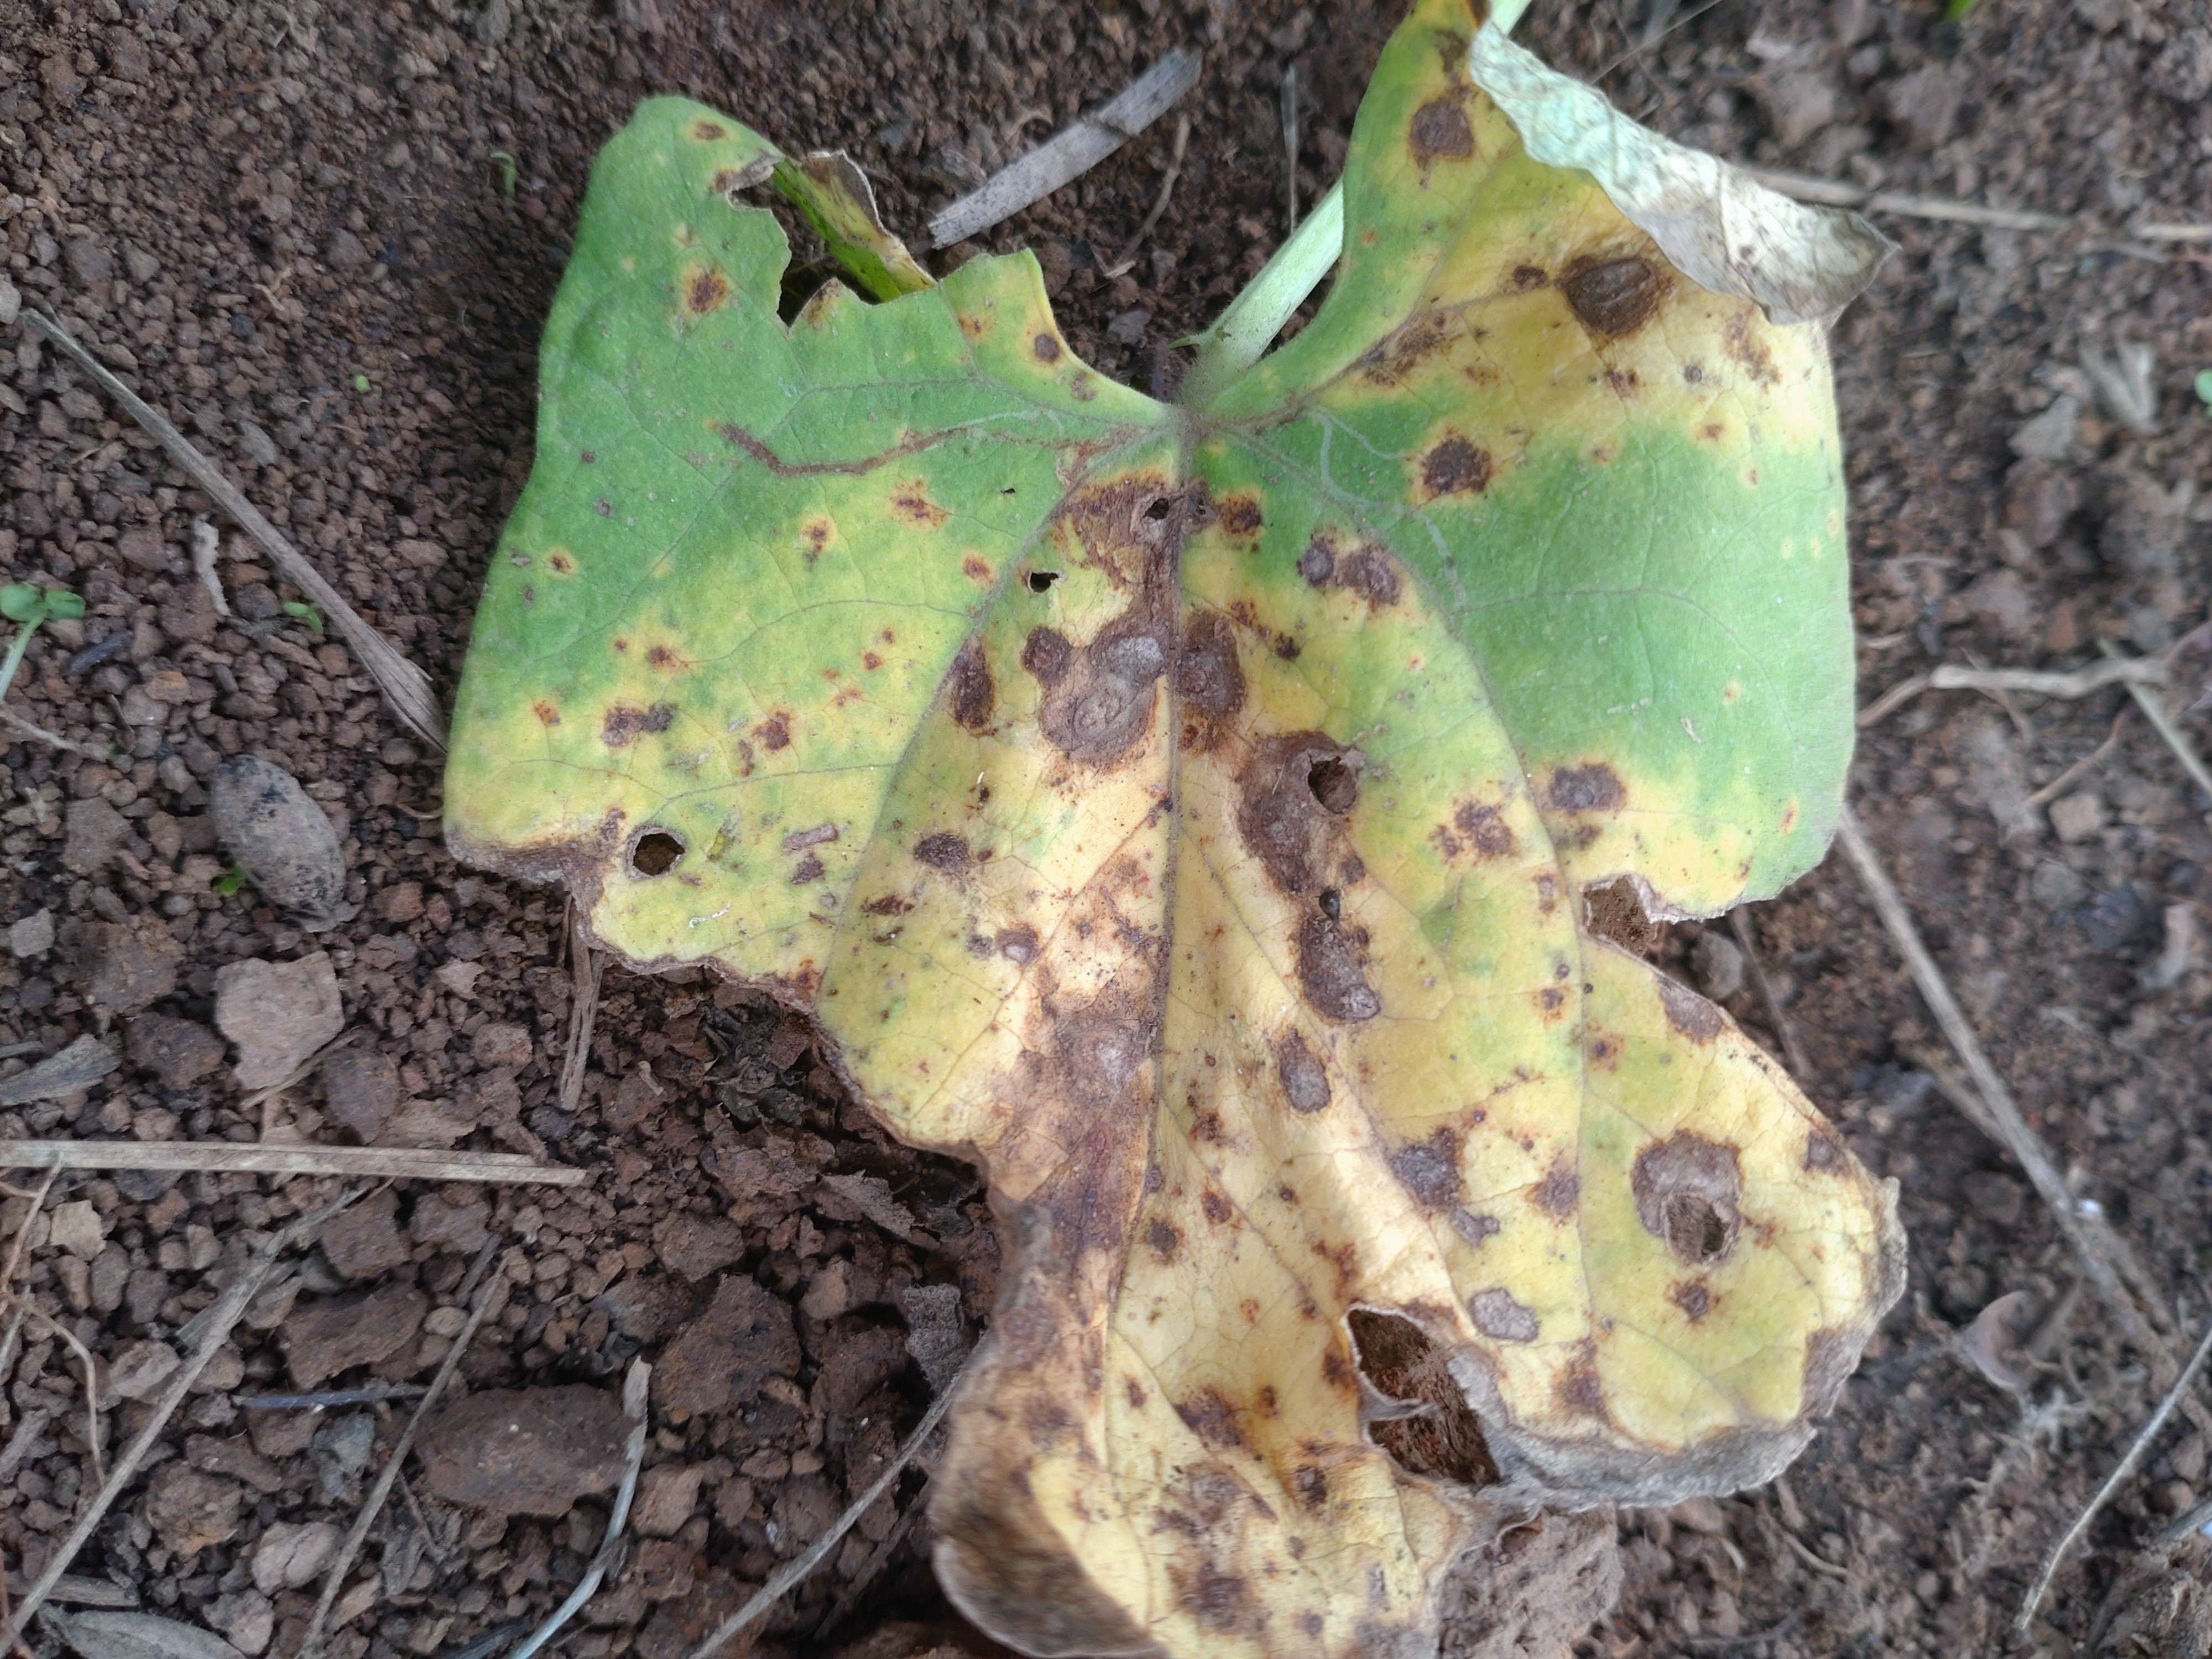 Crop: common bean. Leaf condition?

rust
